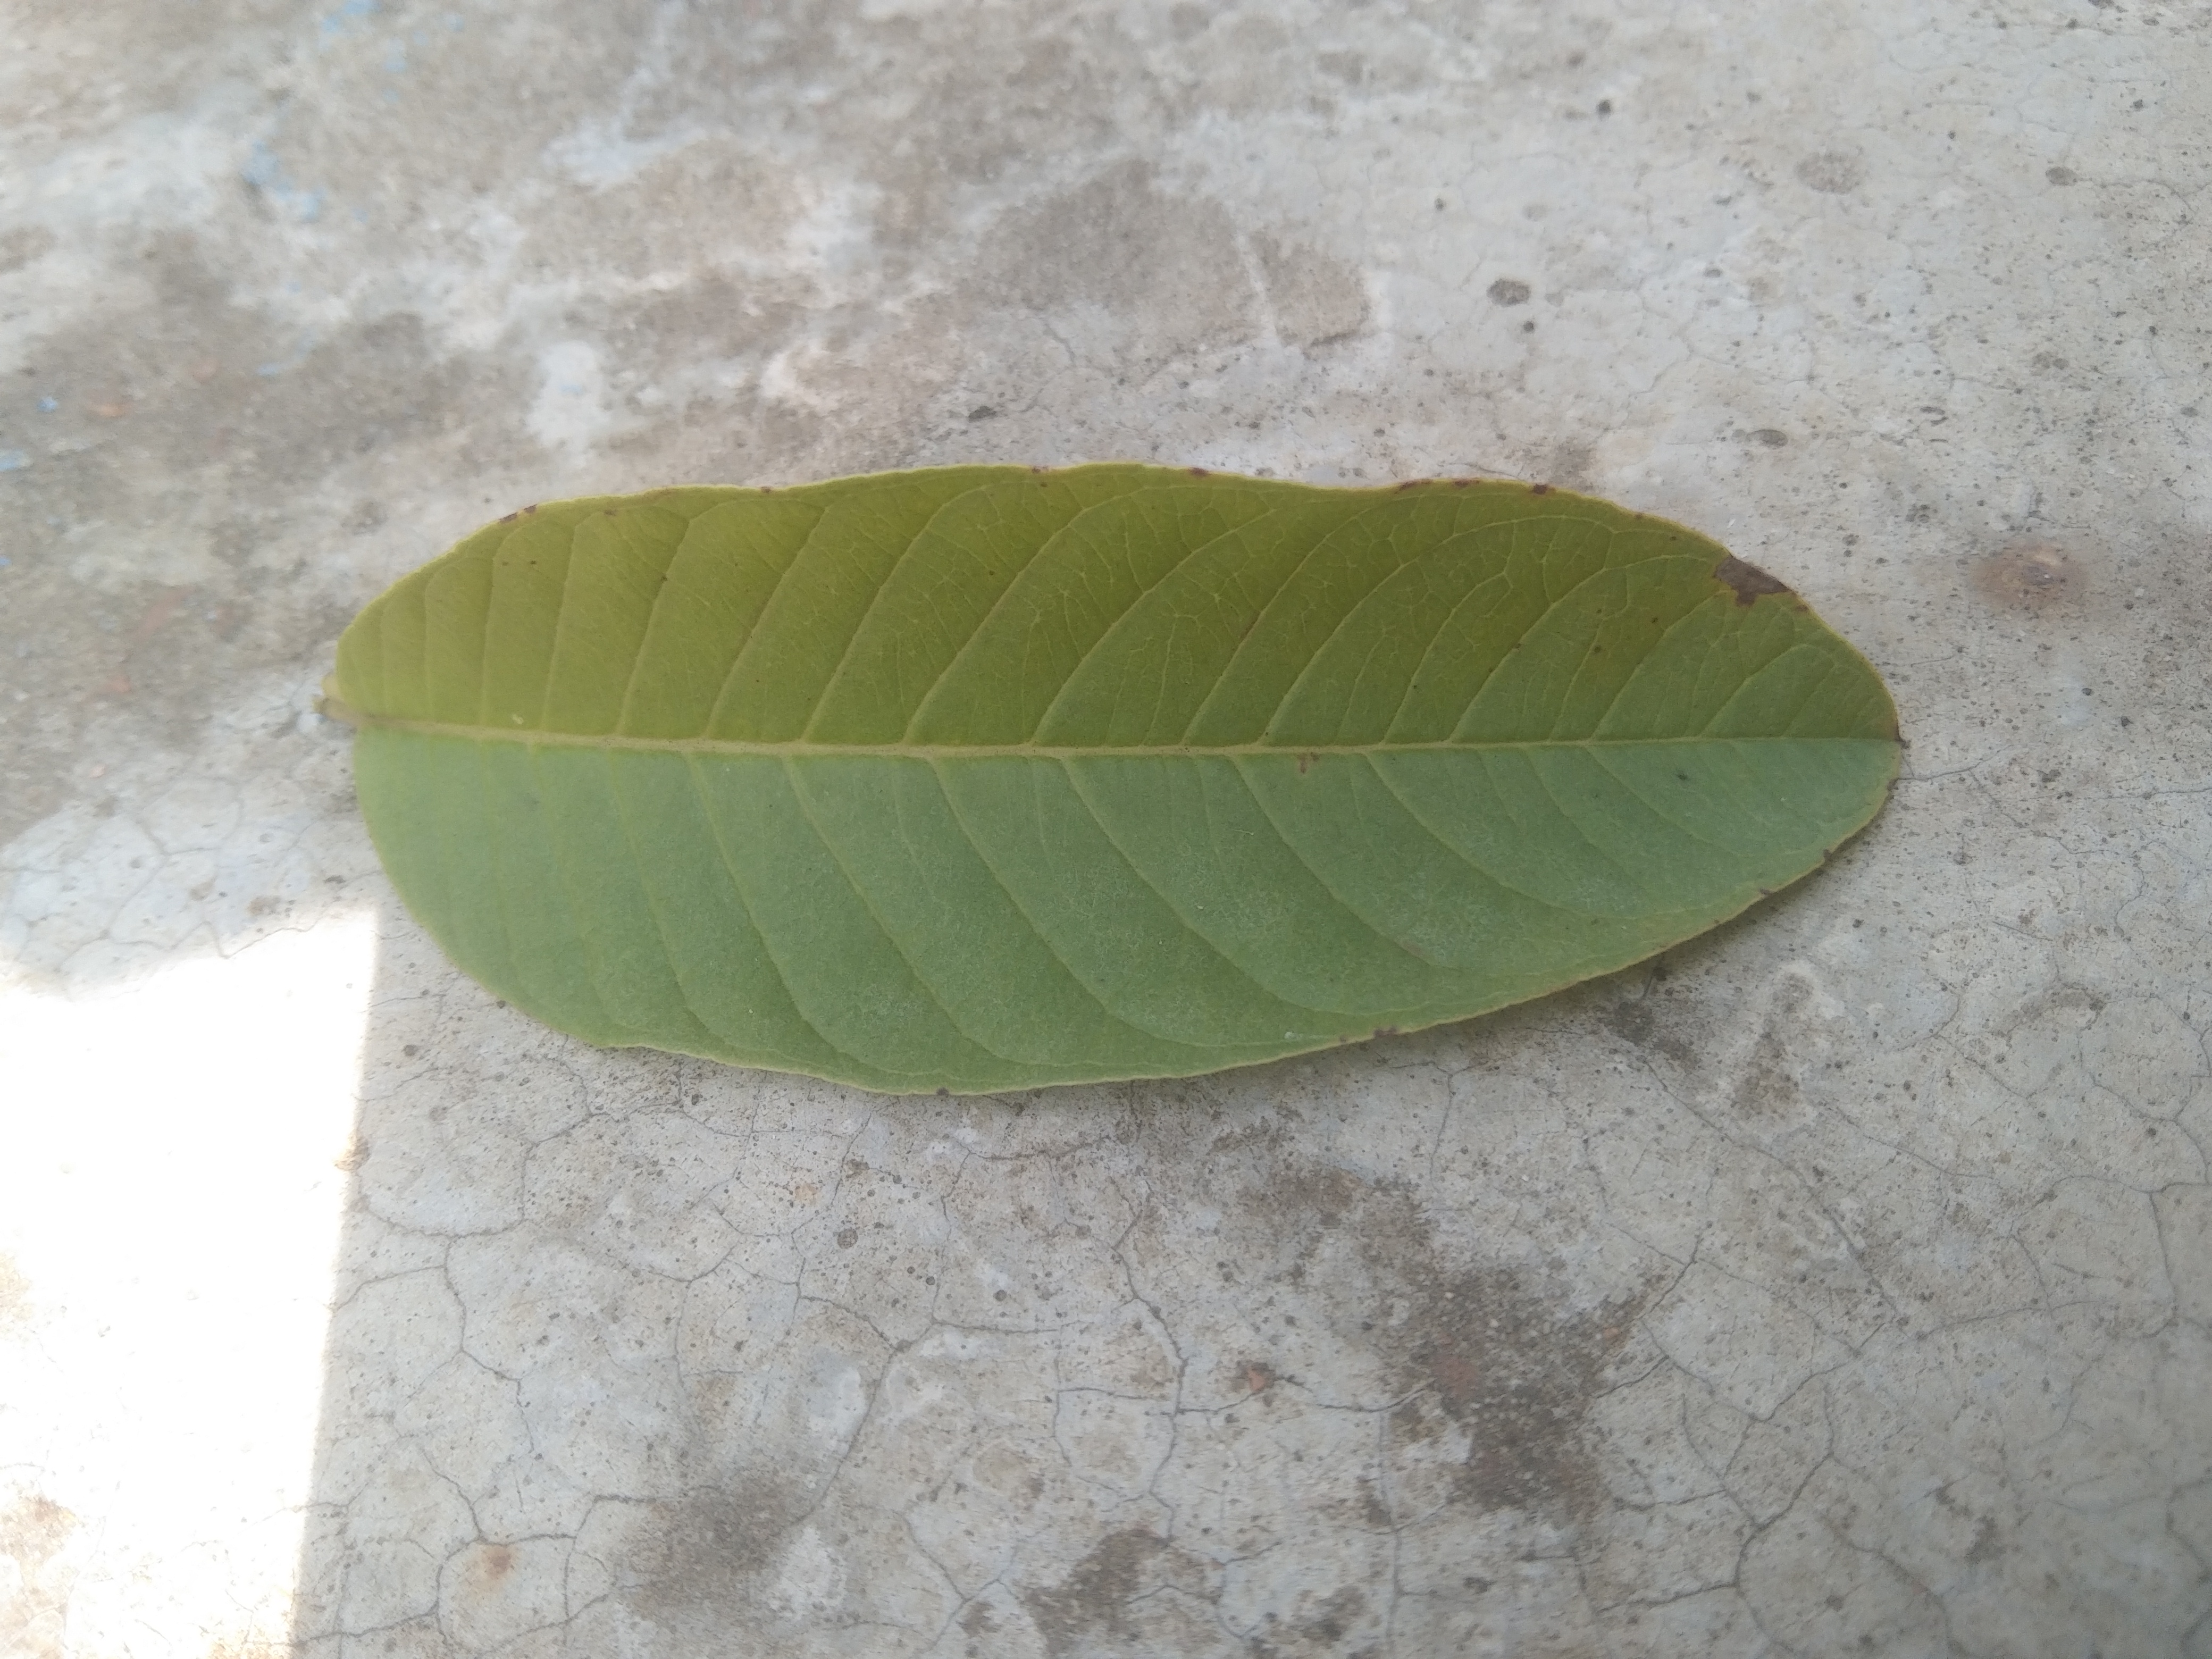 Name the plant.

guava
